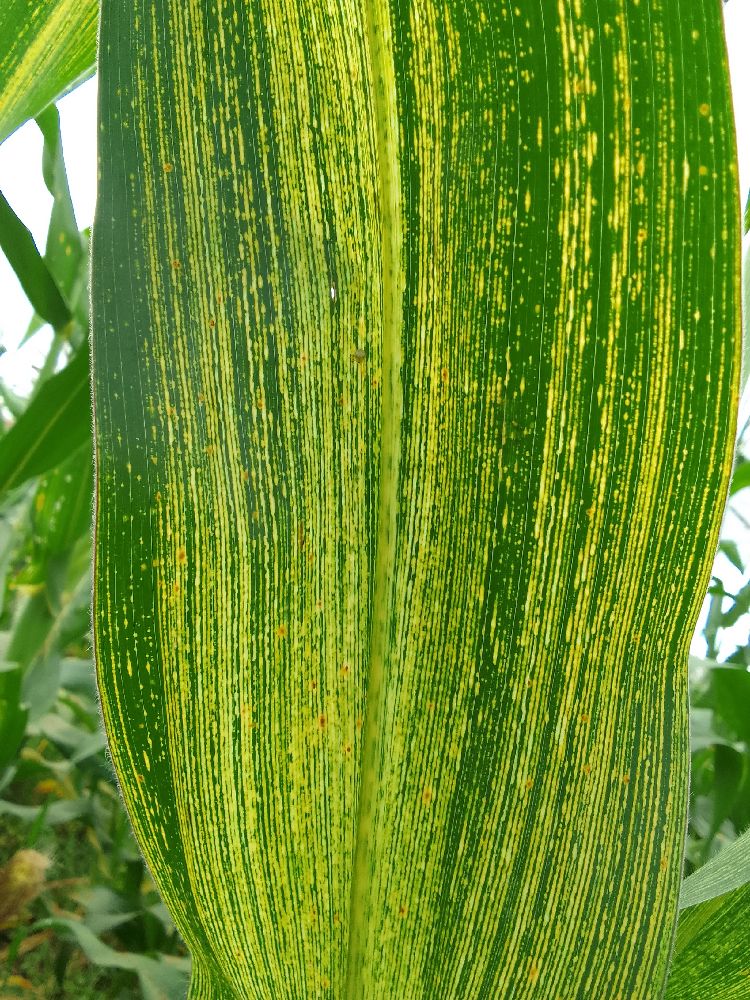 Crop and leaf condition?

maize, maize streak virus
